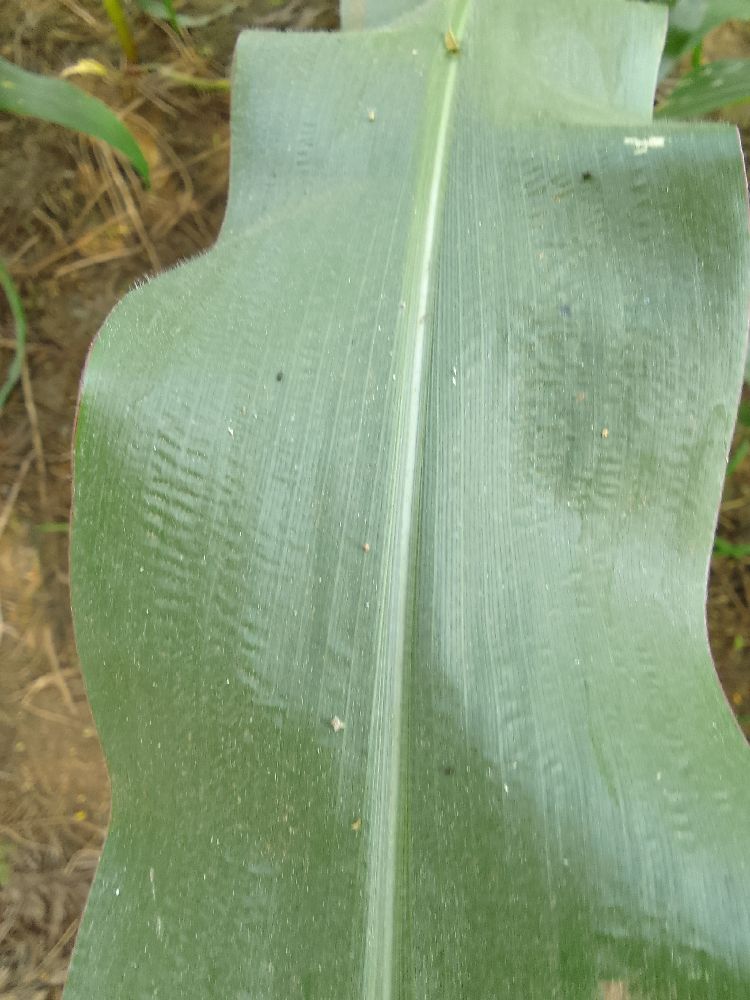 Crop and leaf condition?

maize, healthy
